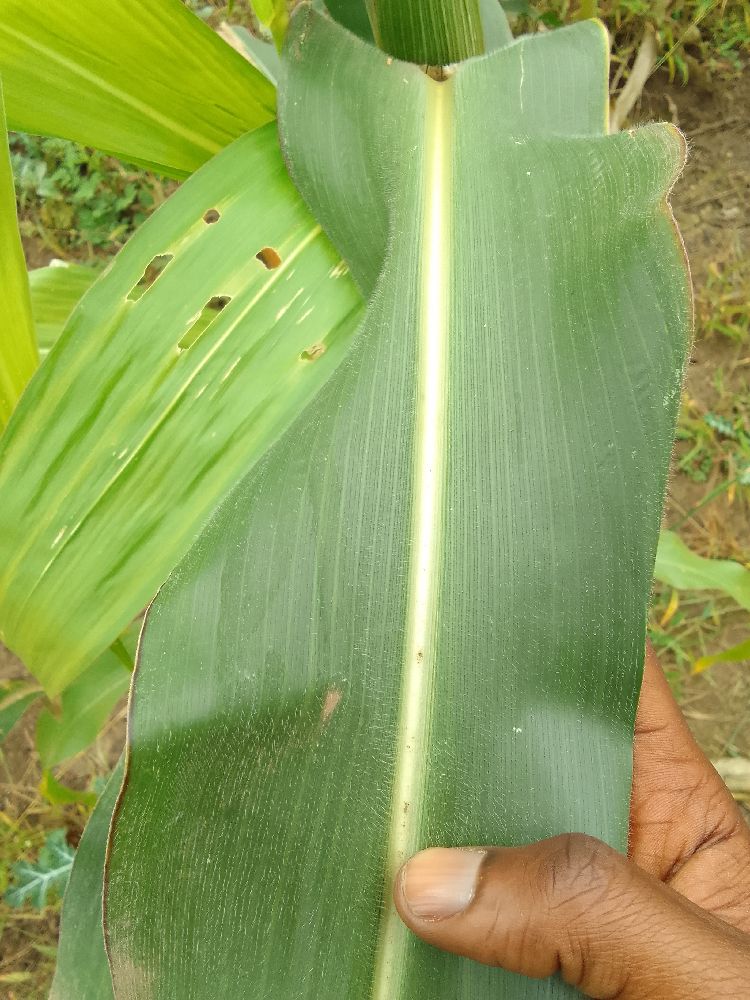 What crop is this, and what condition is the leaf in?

maize, healthy
